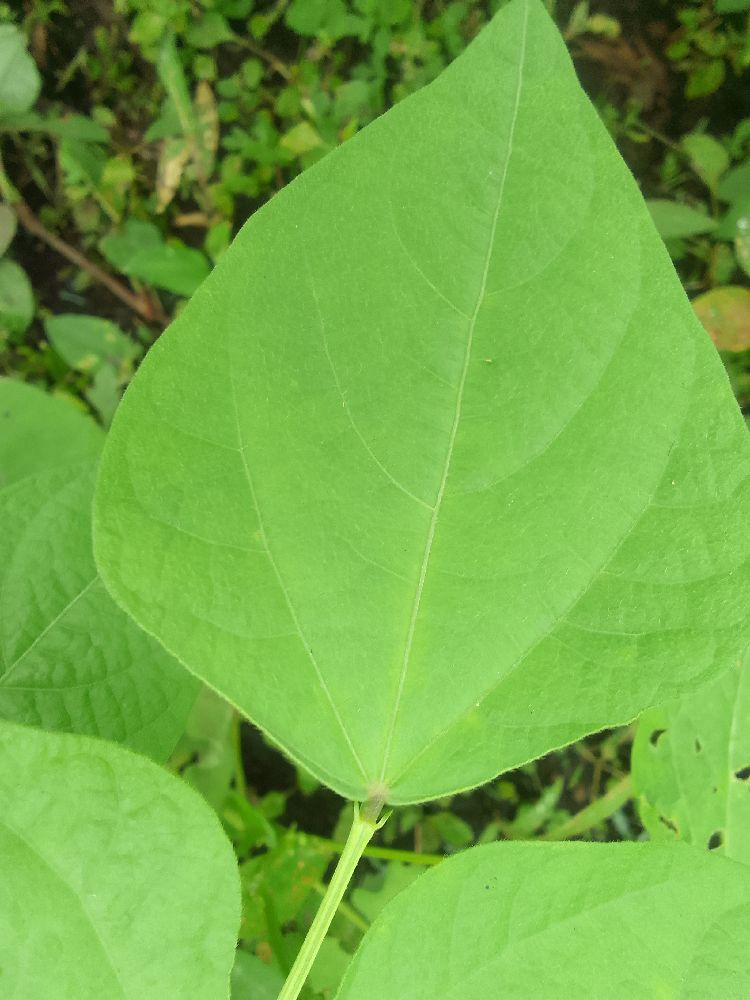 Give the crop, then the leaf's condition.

common bean, healthy
